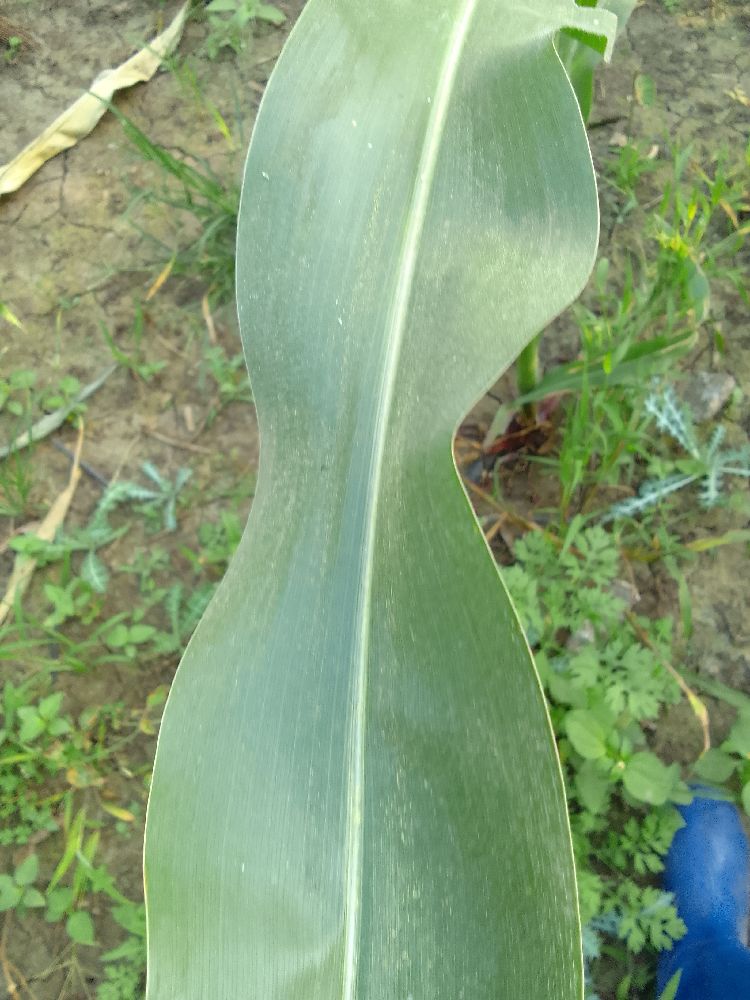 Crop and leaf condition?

maize, healthy
